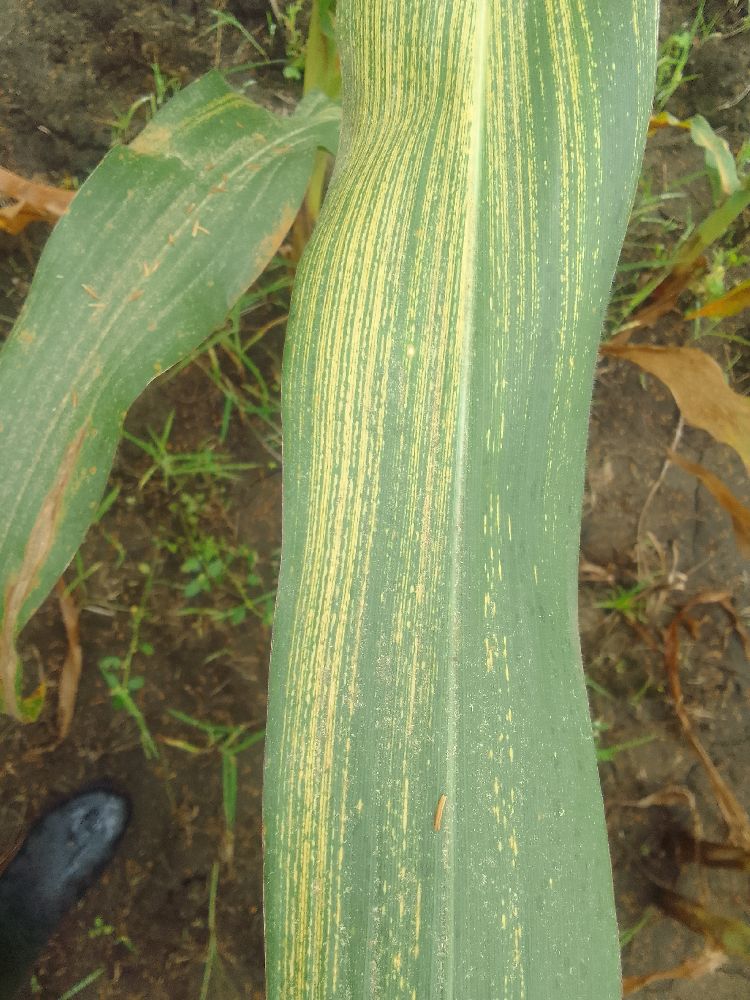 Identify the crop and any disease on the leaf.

maize, maize streak virus
